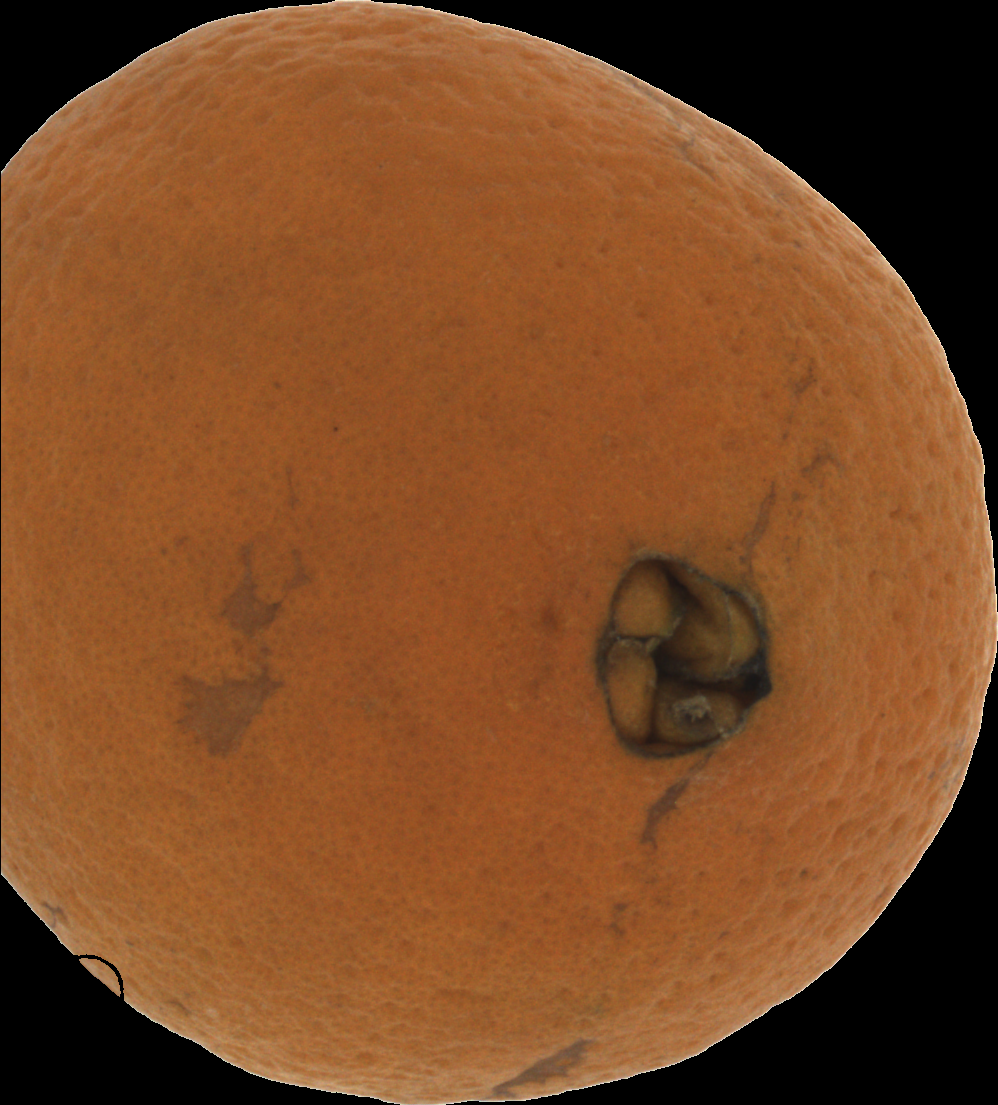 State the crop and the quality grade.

orange, bad
